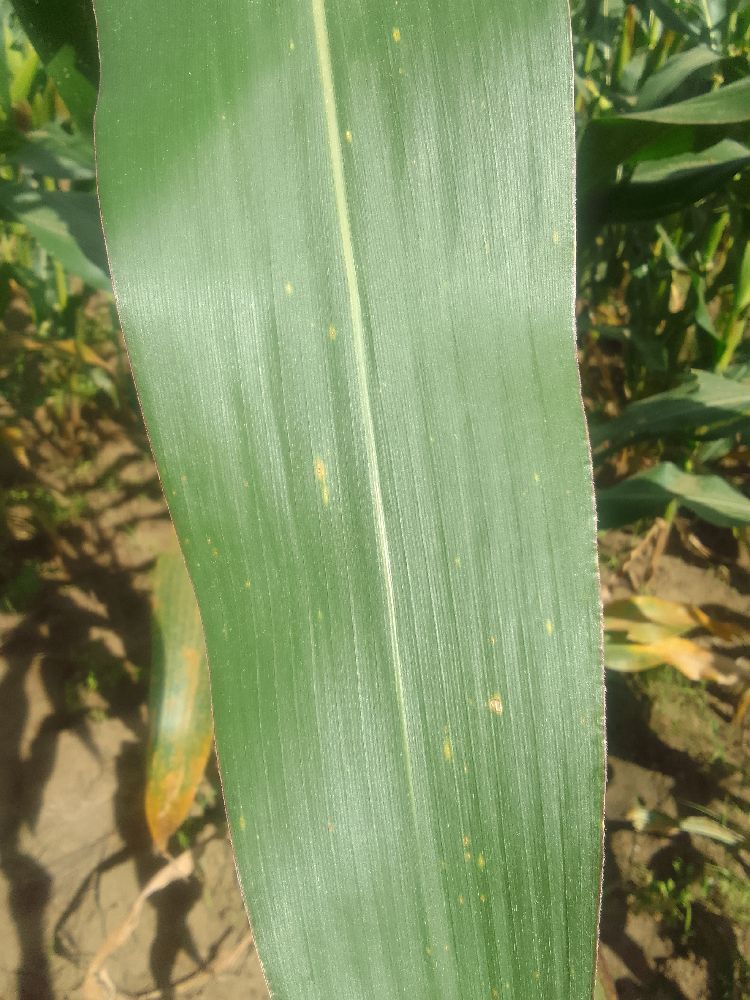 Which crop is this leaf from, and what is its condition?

maize, healthy
